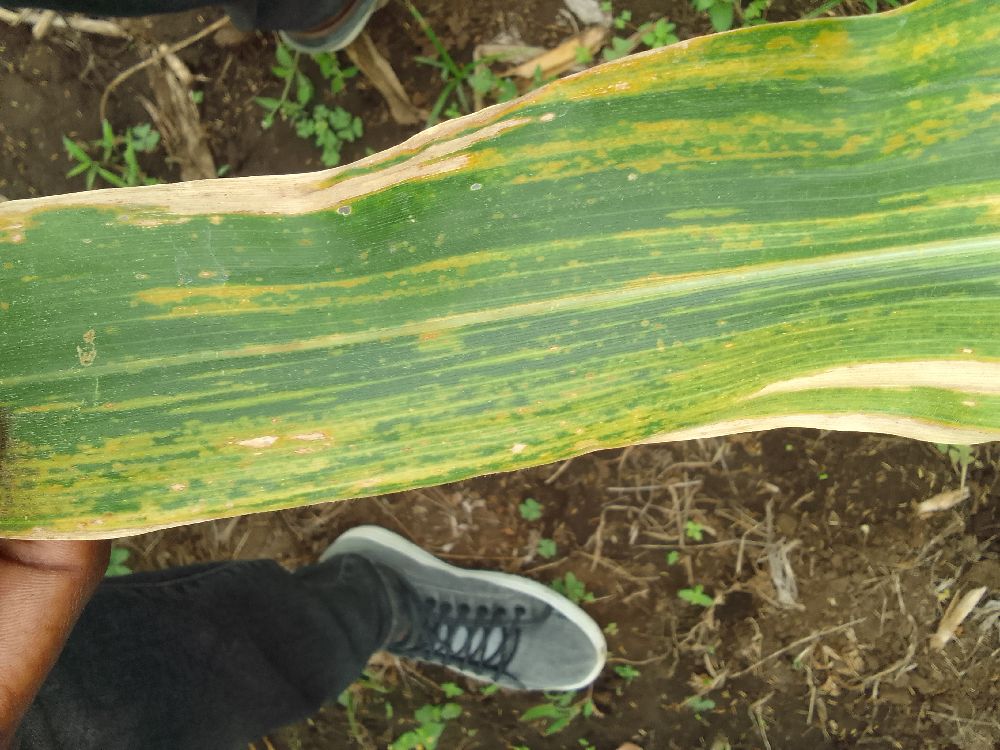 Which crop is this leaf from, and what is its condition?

maize, maize lethal necrosis
